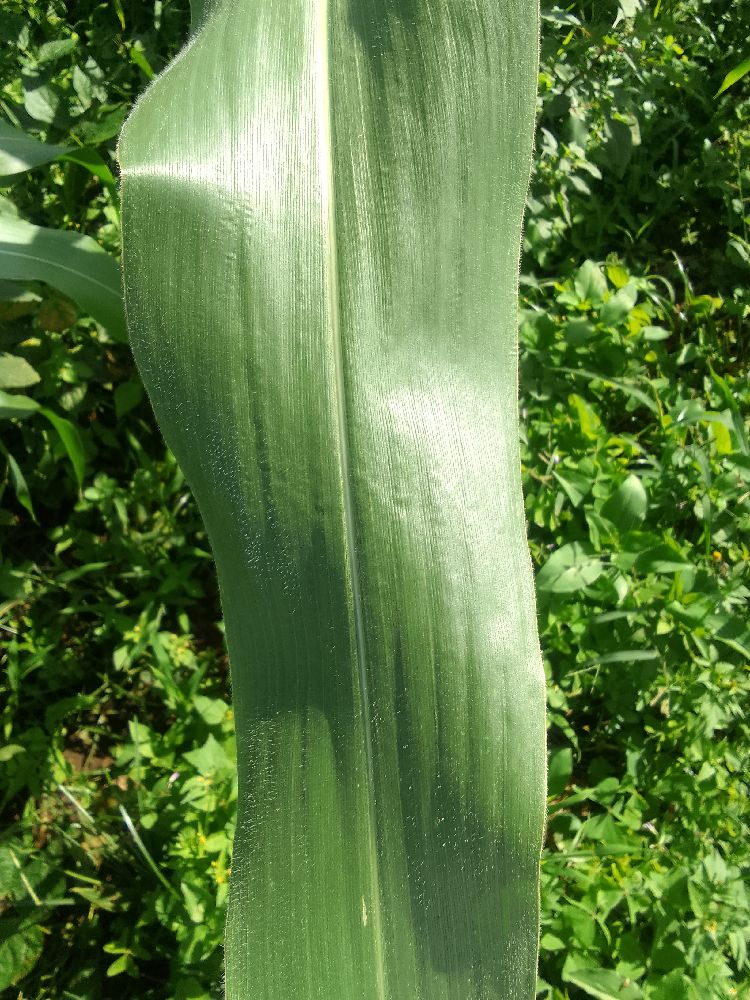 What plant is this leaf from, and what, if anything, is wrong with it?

maize, healthy
